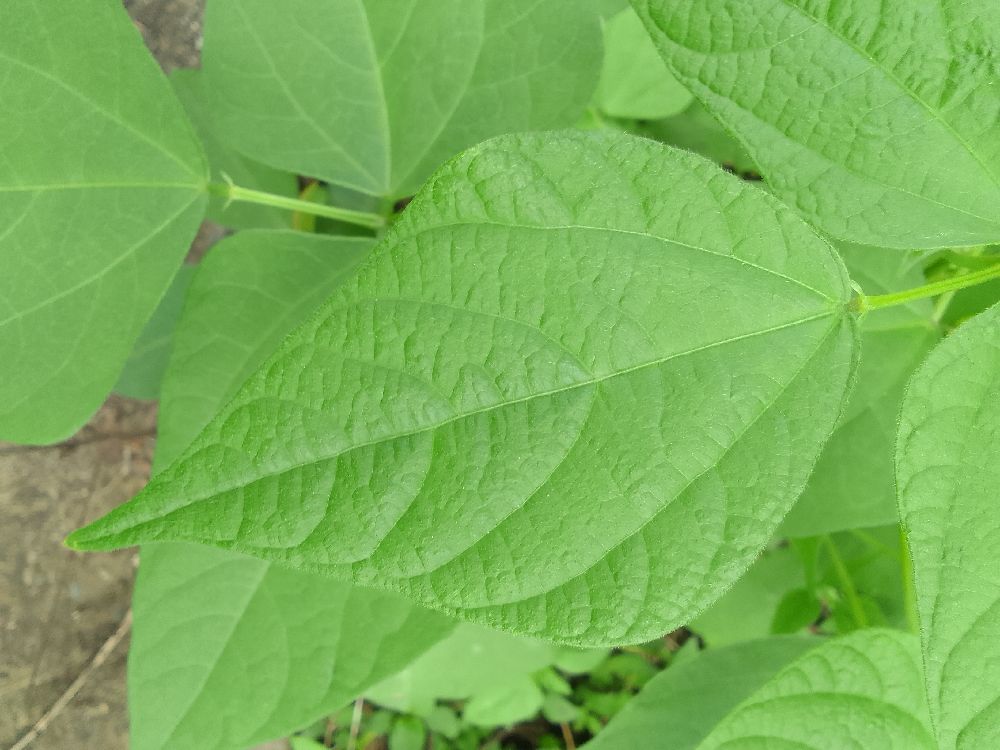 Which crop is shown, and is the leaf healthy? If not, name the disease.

common bean, healthy
